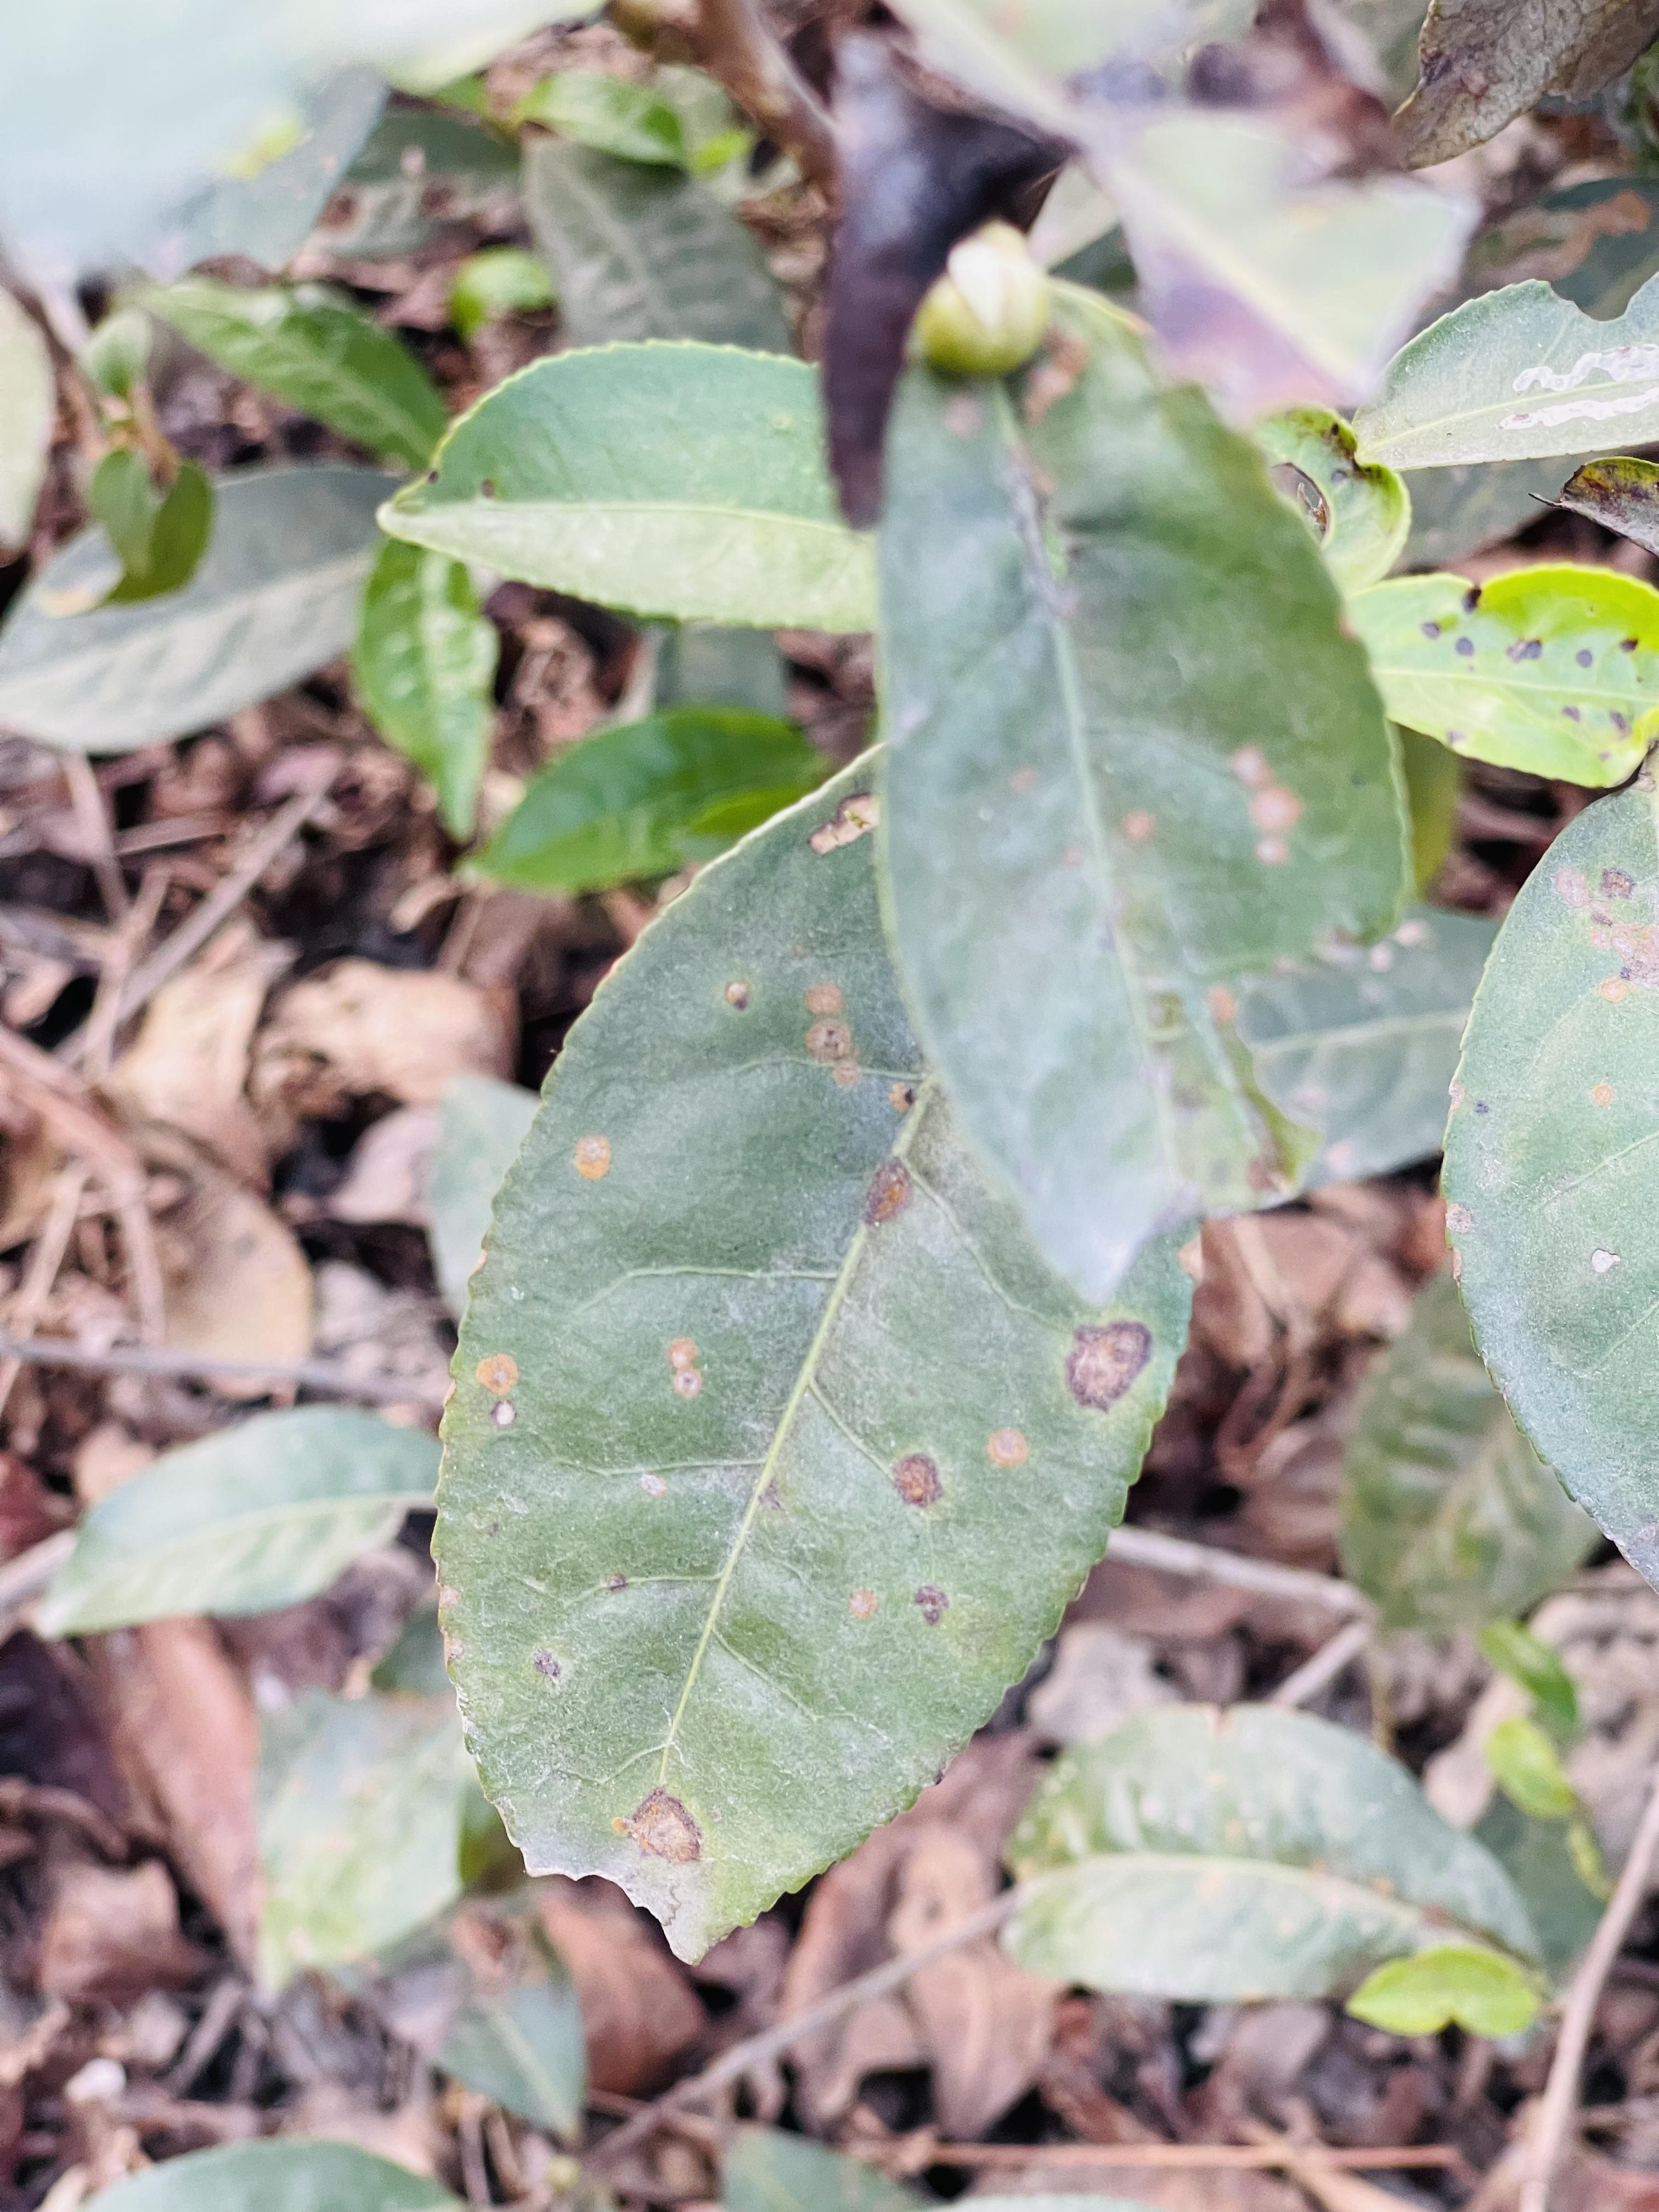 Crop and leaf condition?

tea, red rust
